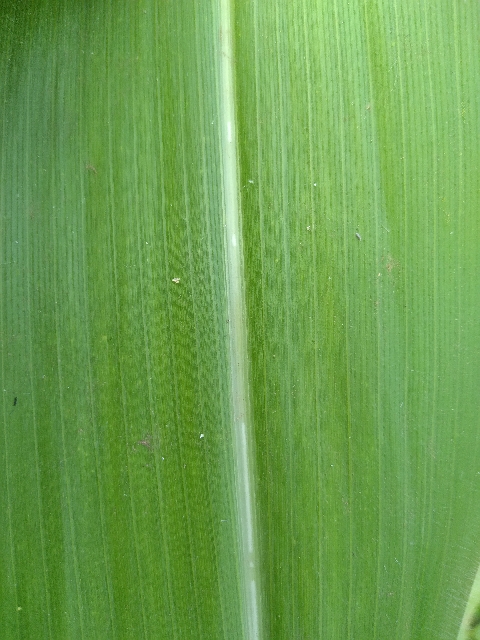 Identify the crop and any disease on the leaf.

maize, healthy
